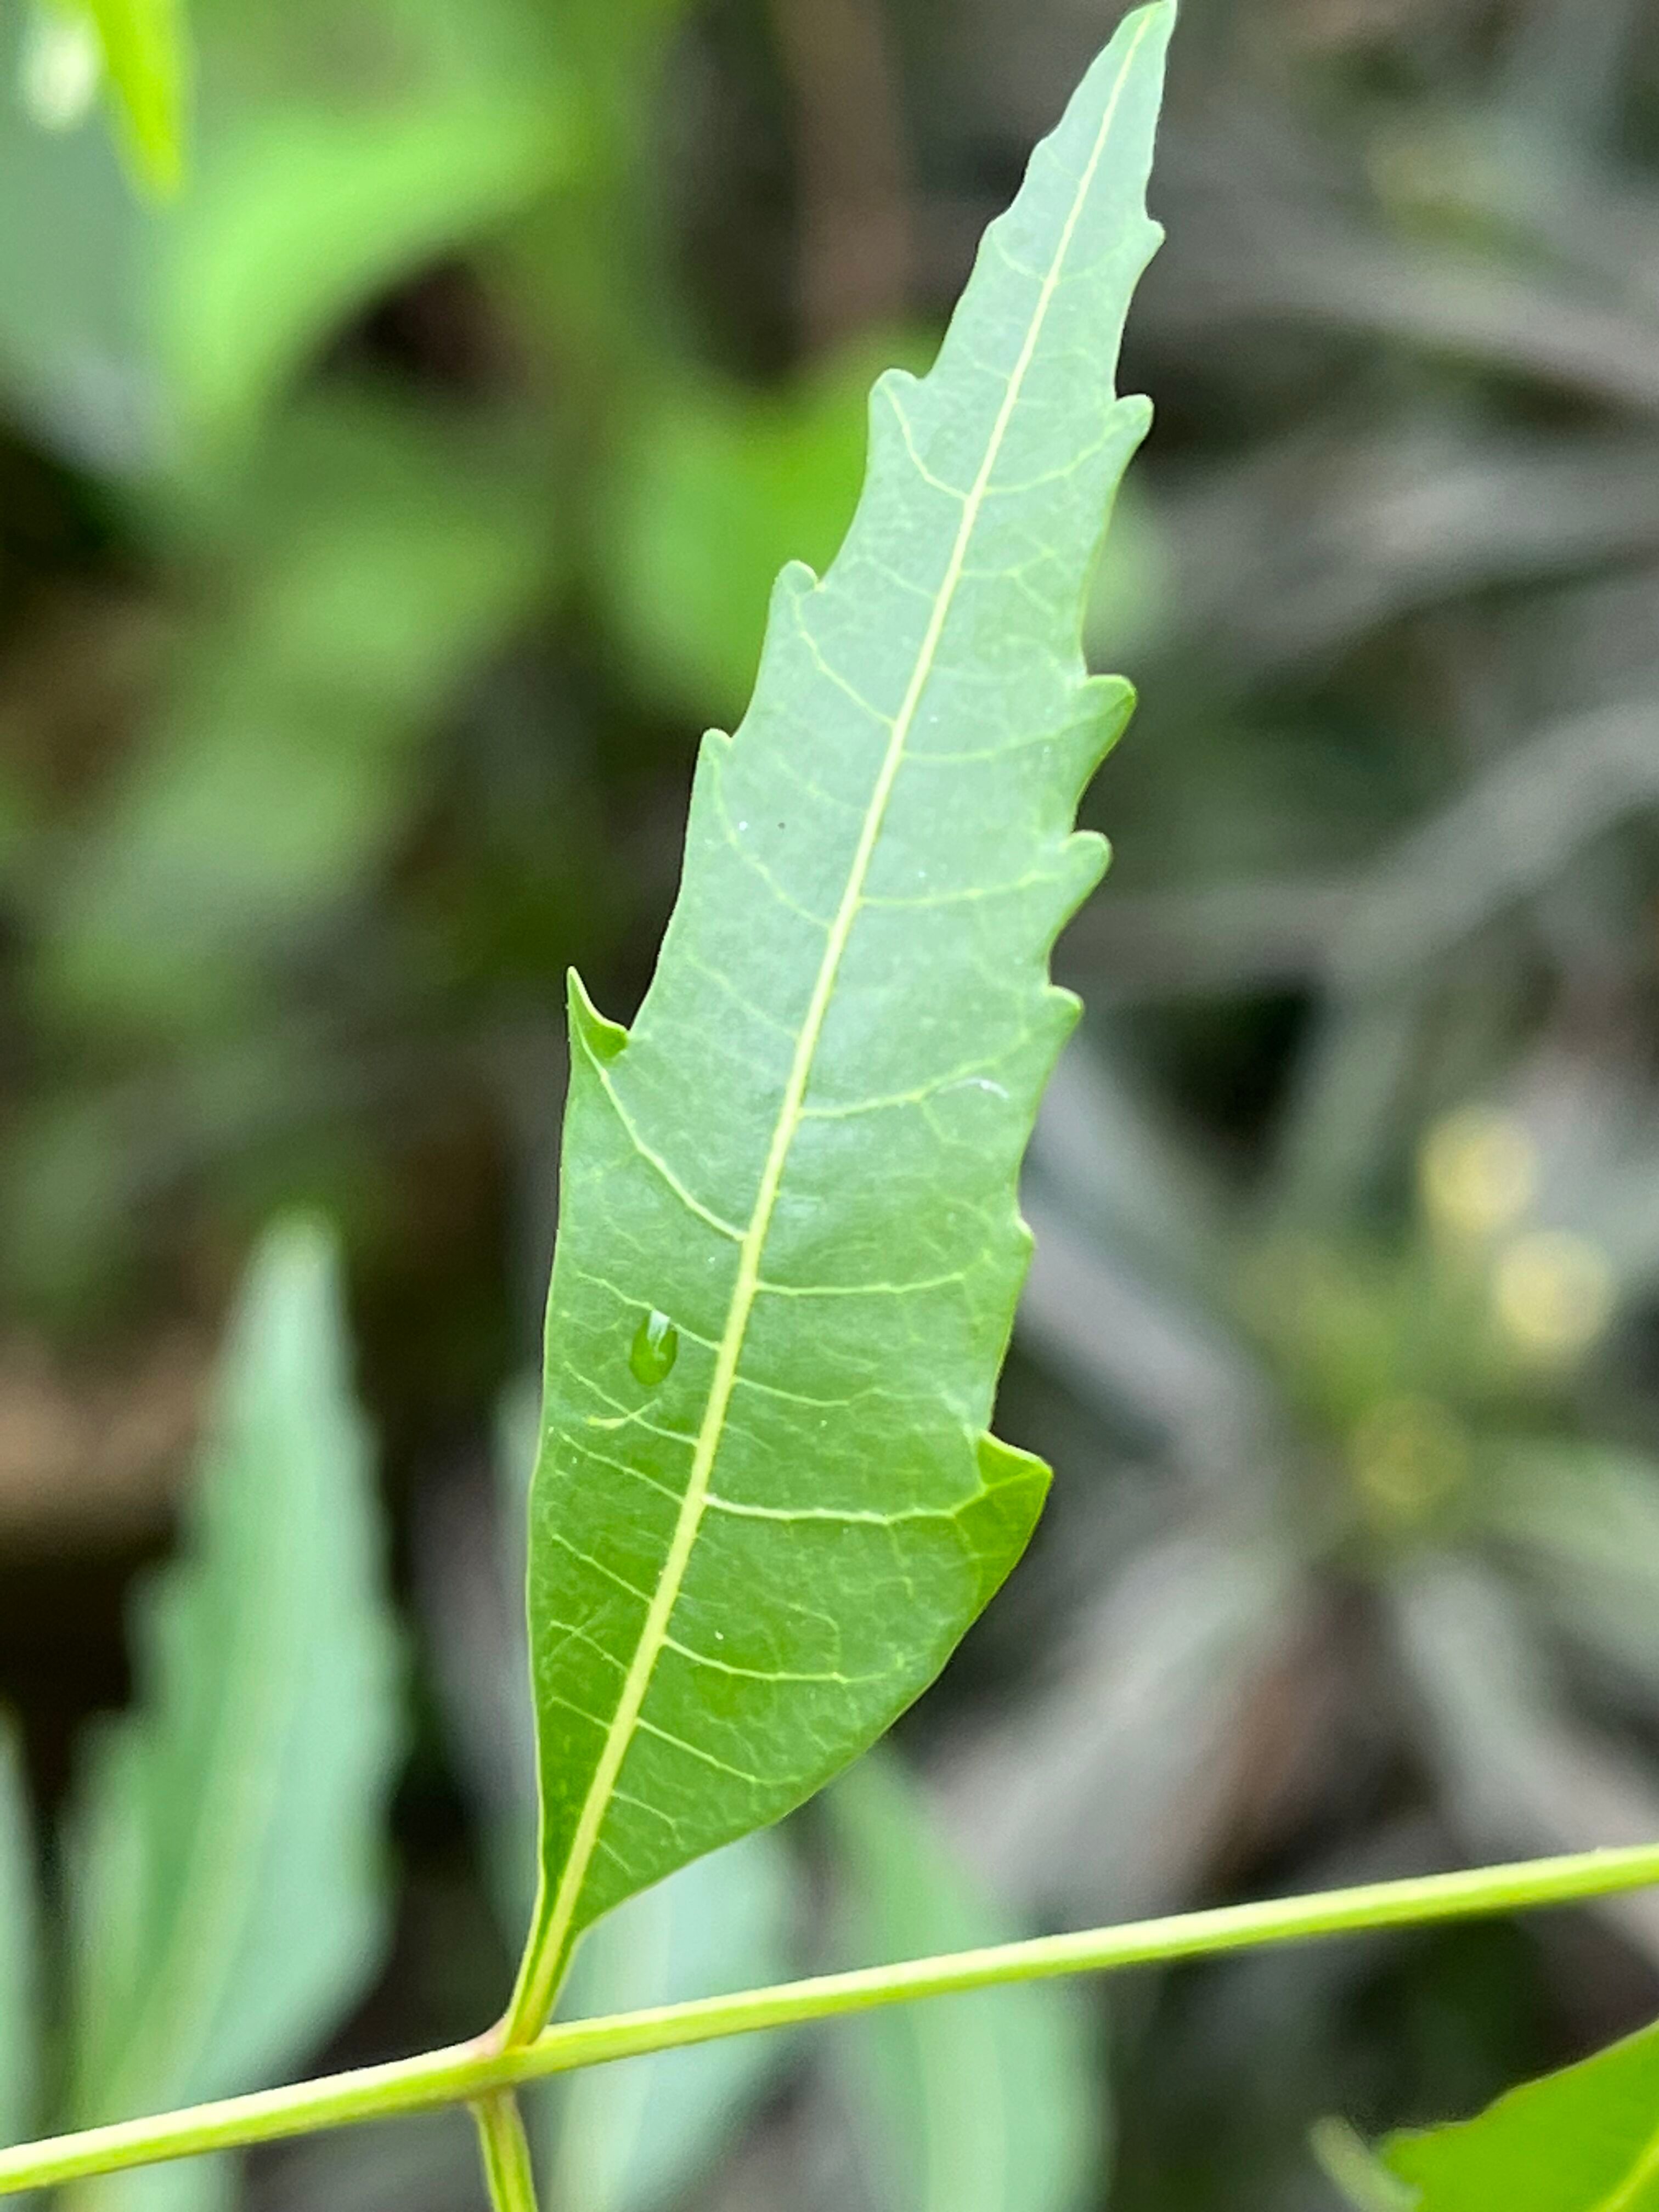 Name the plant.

neem
